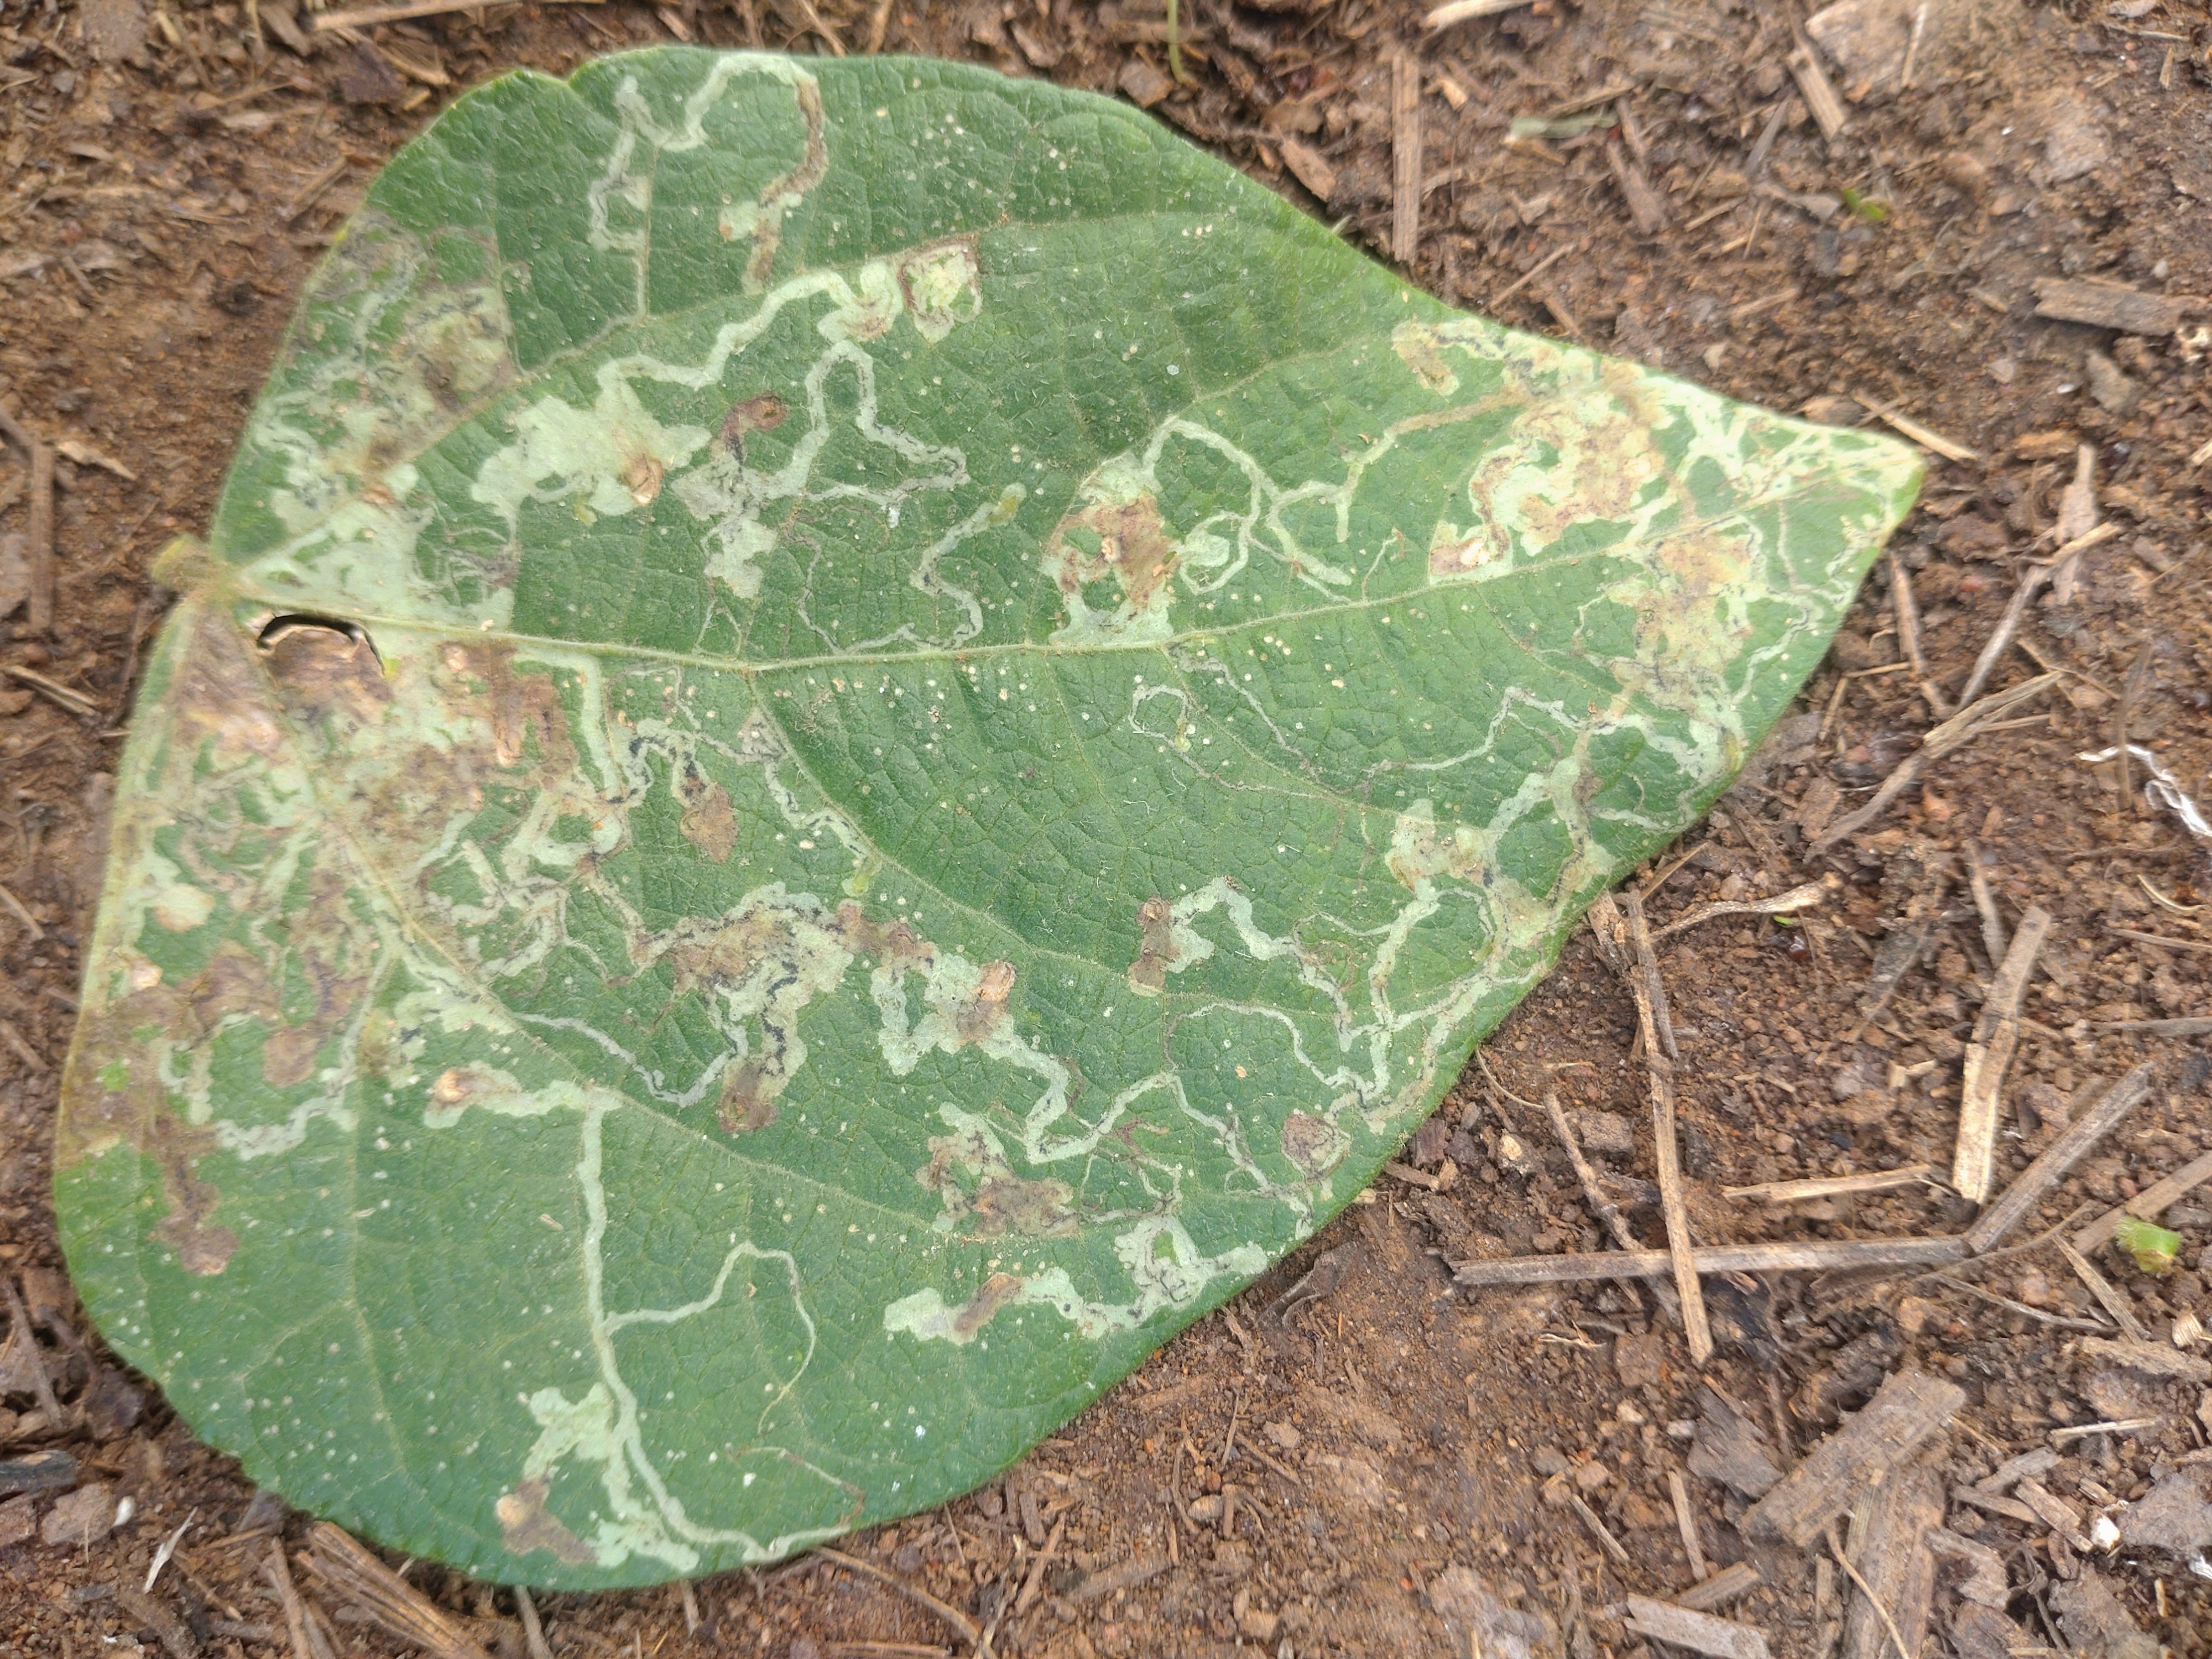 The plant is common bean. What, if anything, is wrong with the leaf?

anthracnose
